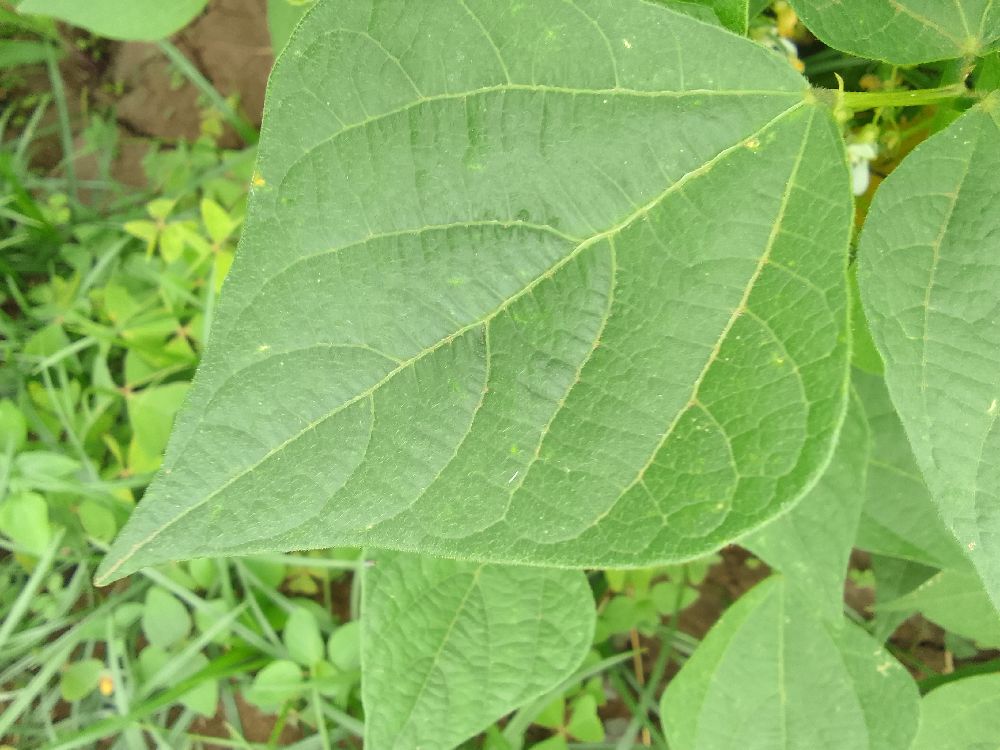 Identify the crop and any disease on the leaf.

common bean, healthy
